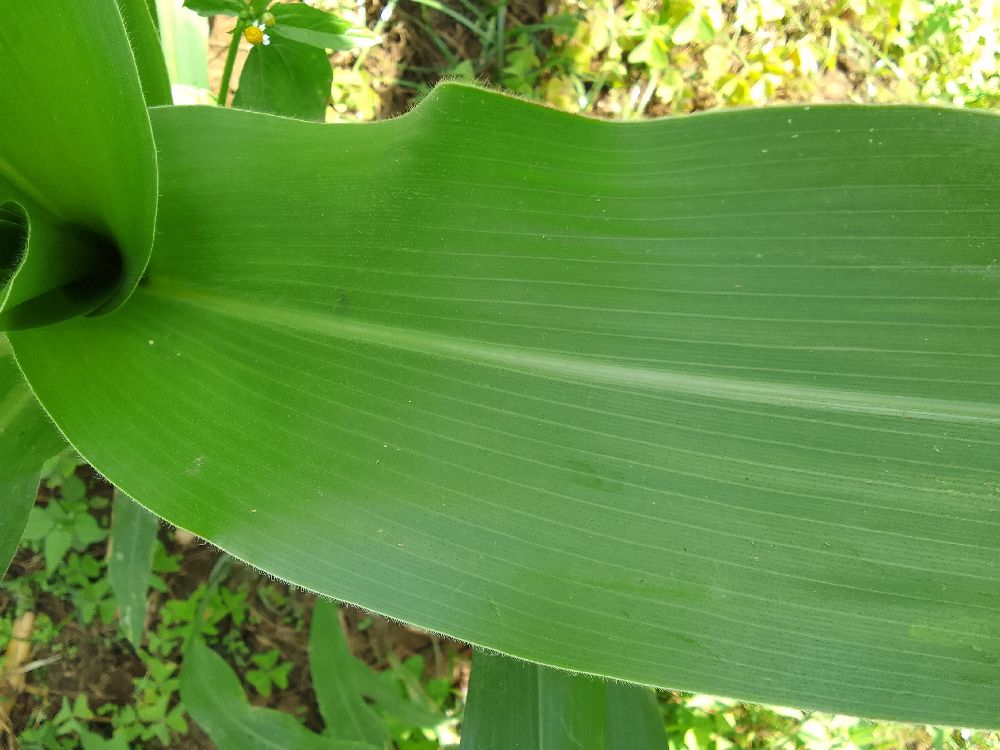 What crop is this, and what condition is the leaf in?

maize, healthy
